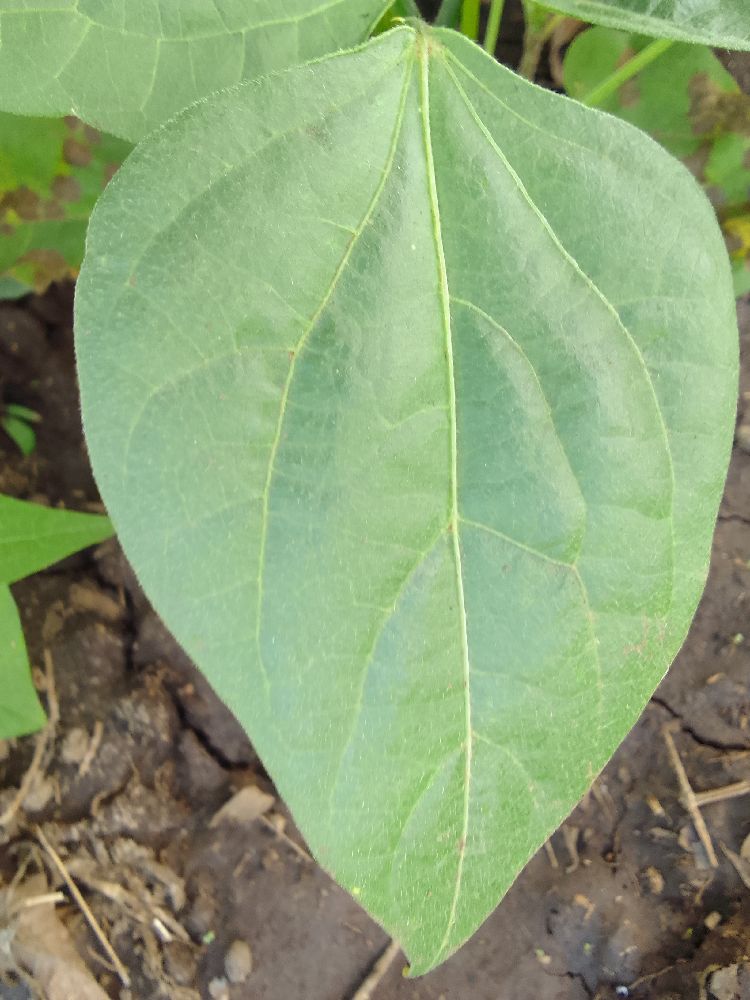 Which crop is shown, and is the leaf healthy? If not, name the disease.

common bean, healthy
